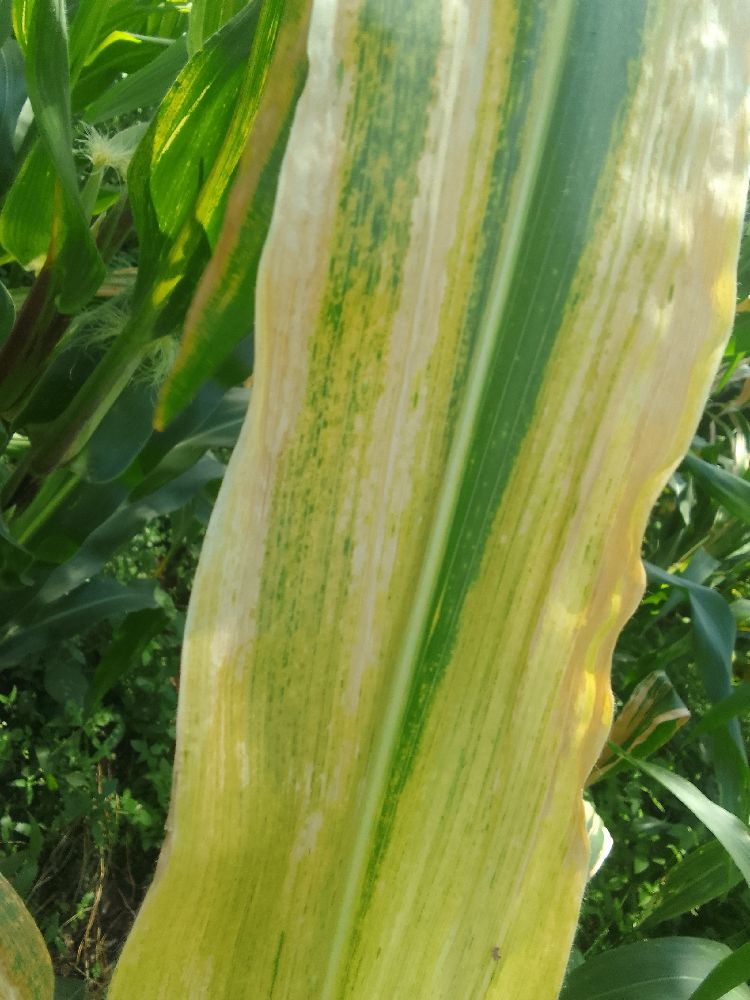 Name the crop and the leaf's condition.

maize, maize lethal necrosis
